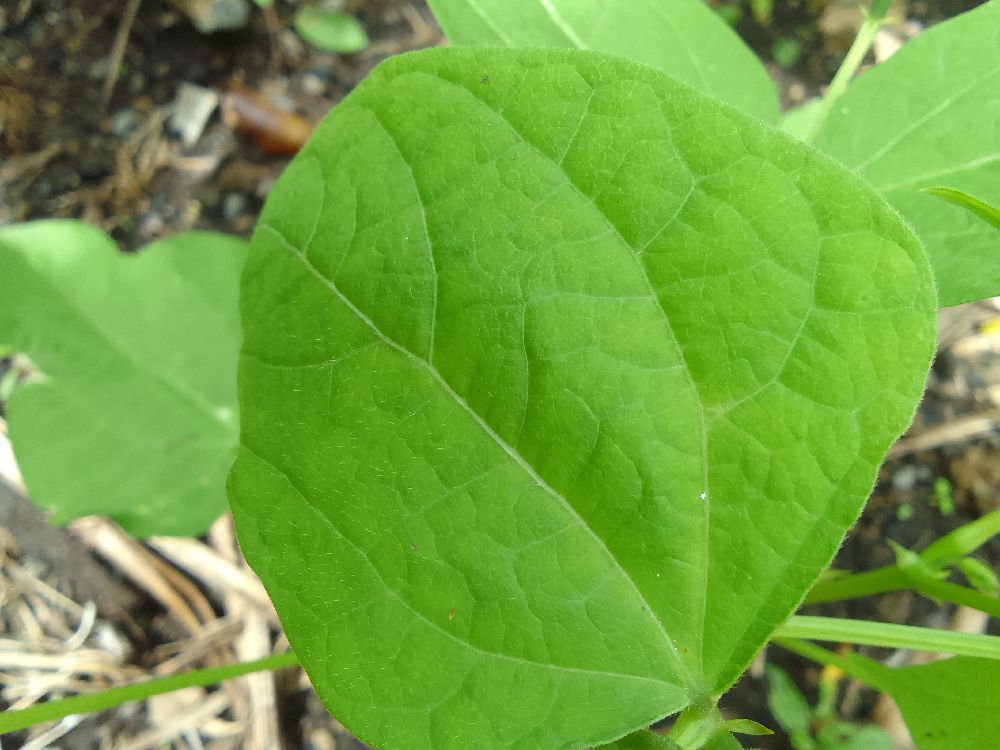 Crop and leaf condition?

common bean, healthy
